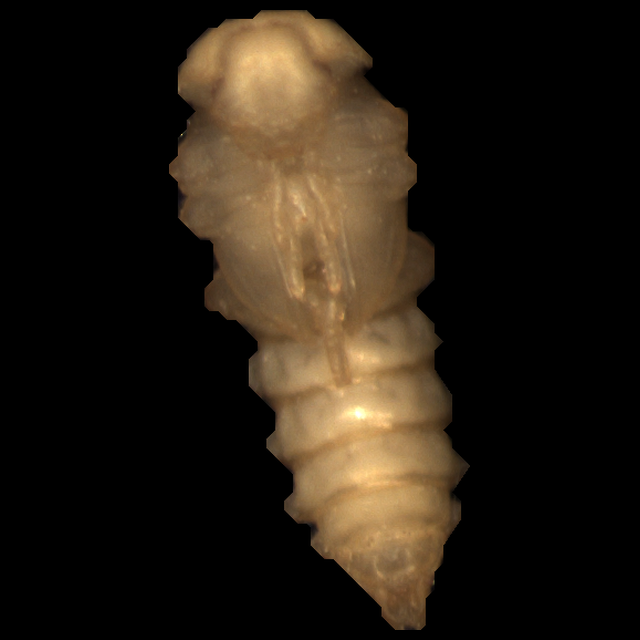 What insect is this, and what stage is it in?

mealworm pupa
